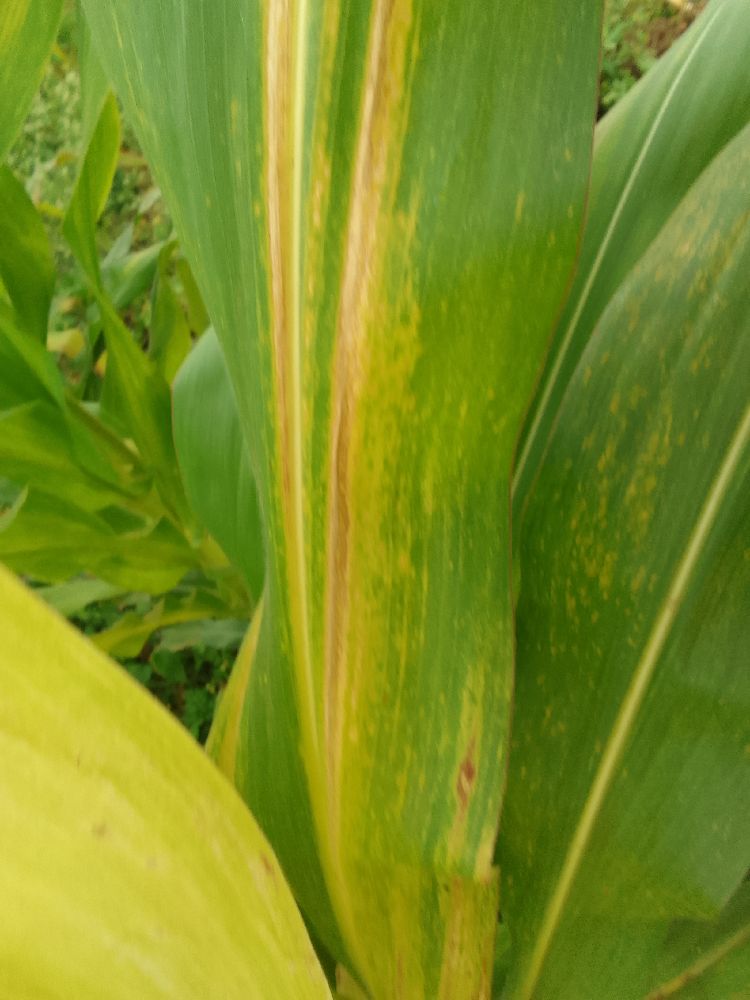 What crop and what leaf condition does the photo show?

maize, maize lethal necrosis
